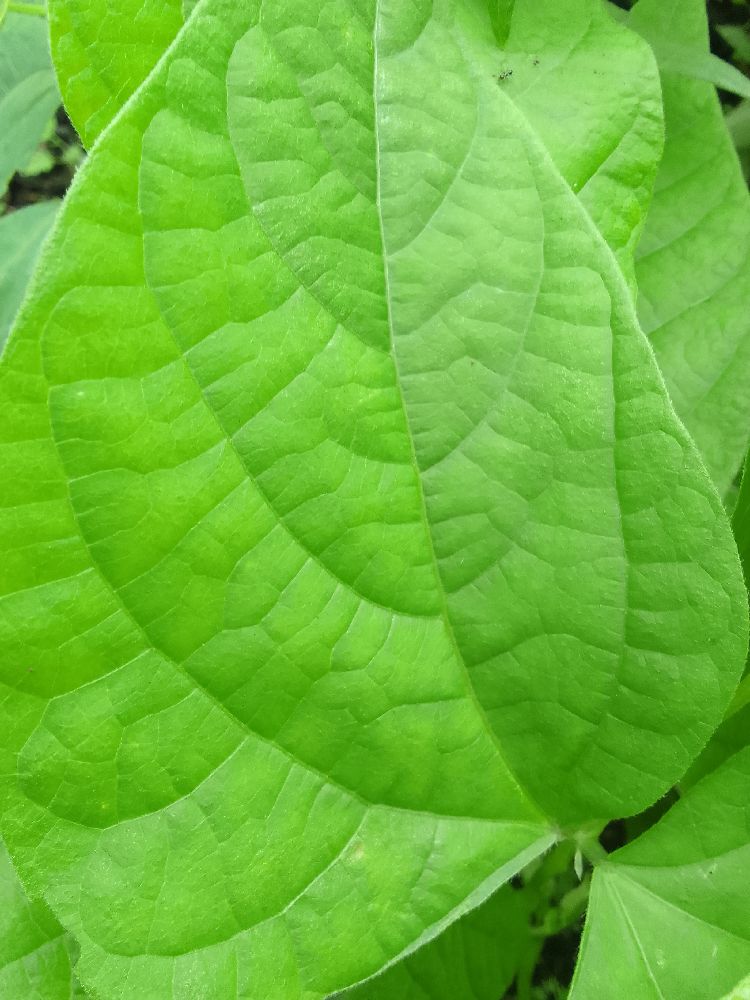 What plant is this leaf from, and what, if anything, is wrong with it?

common bean, healthy
